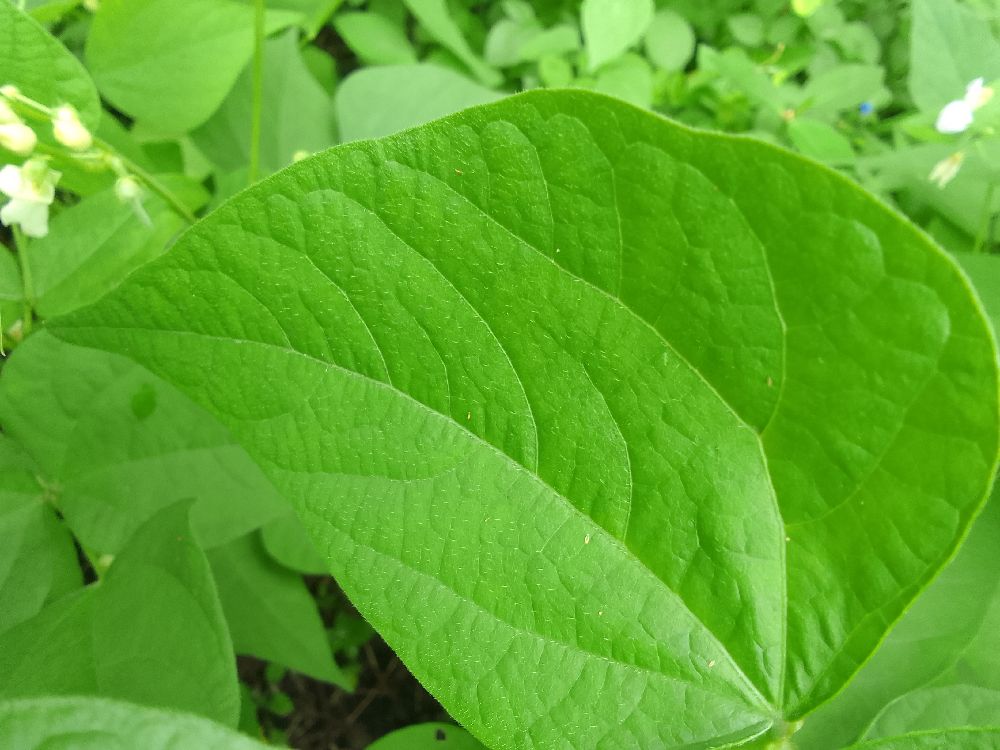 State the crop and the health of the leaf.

common bean, healthy
